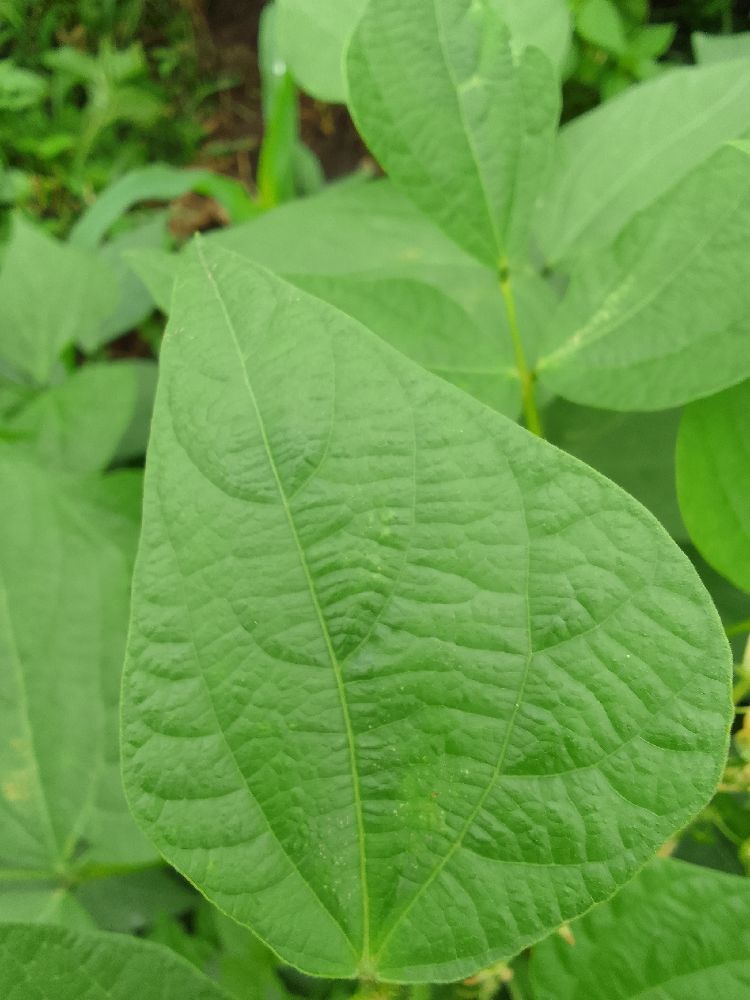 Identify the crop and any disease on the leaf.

common bean, healthy
